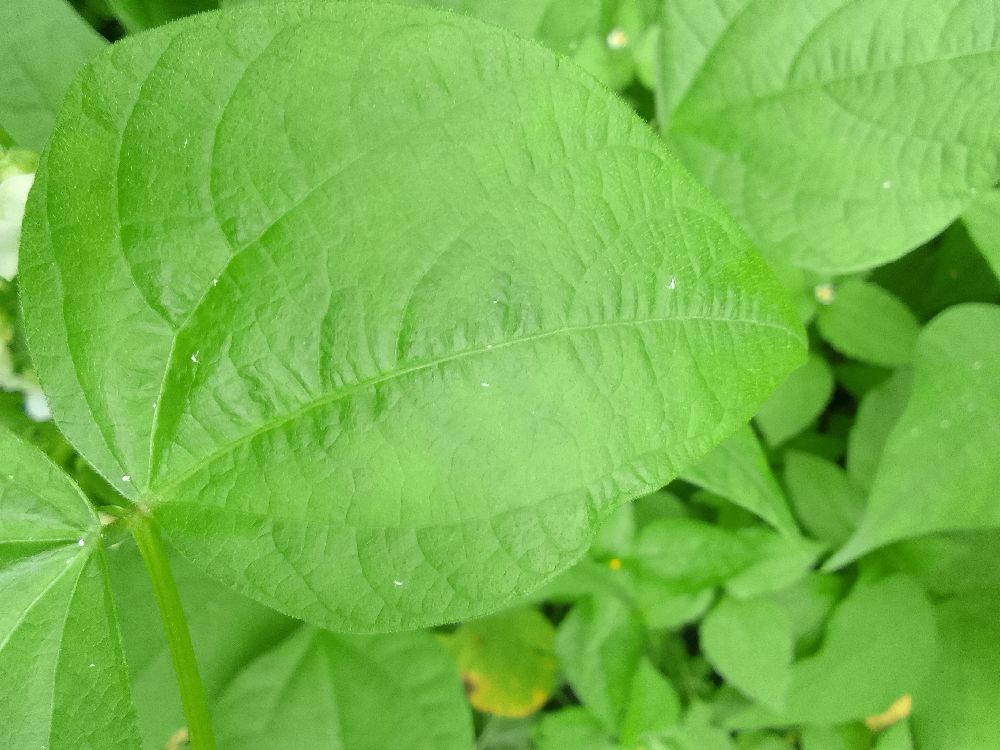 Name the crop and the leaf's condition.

common bean, healthy
